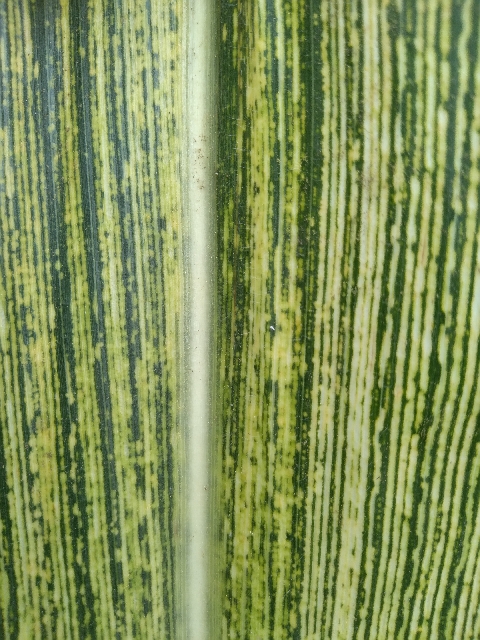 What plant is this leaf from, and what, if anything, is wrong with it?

maize, maize streak virus
